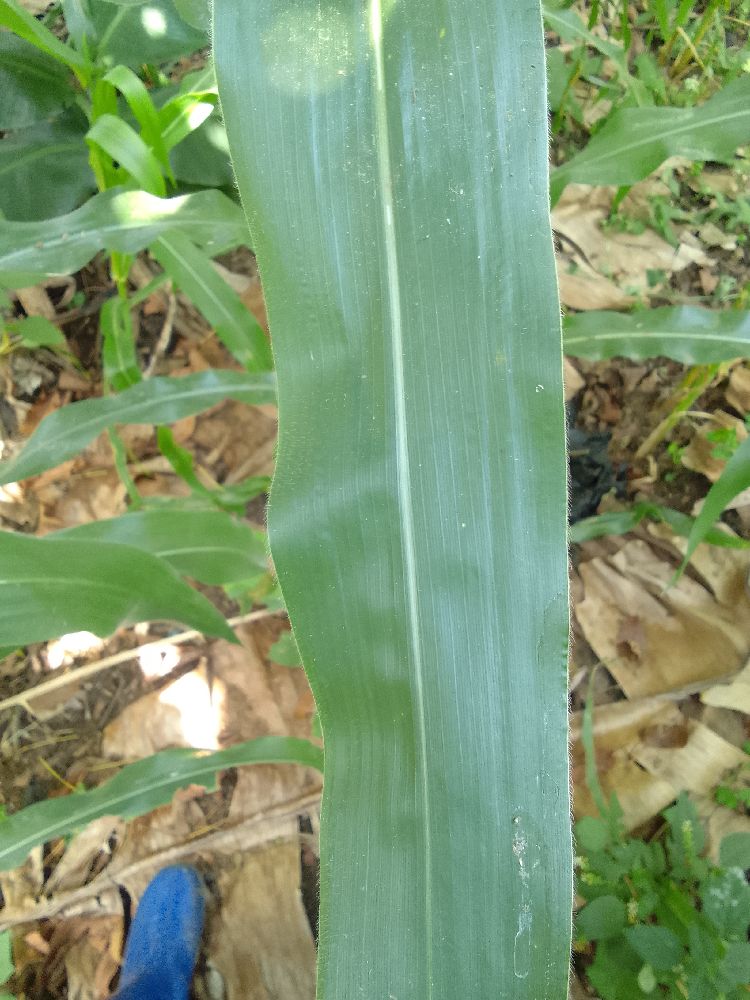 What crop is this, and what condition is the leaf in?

maize, healthy
